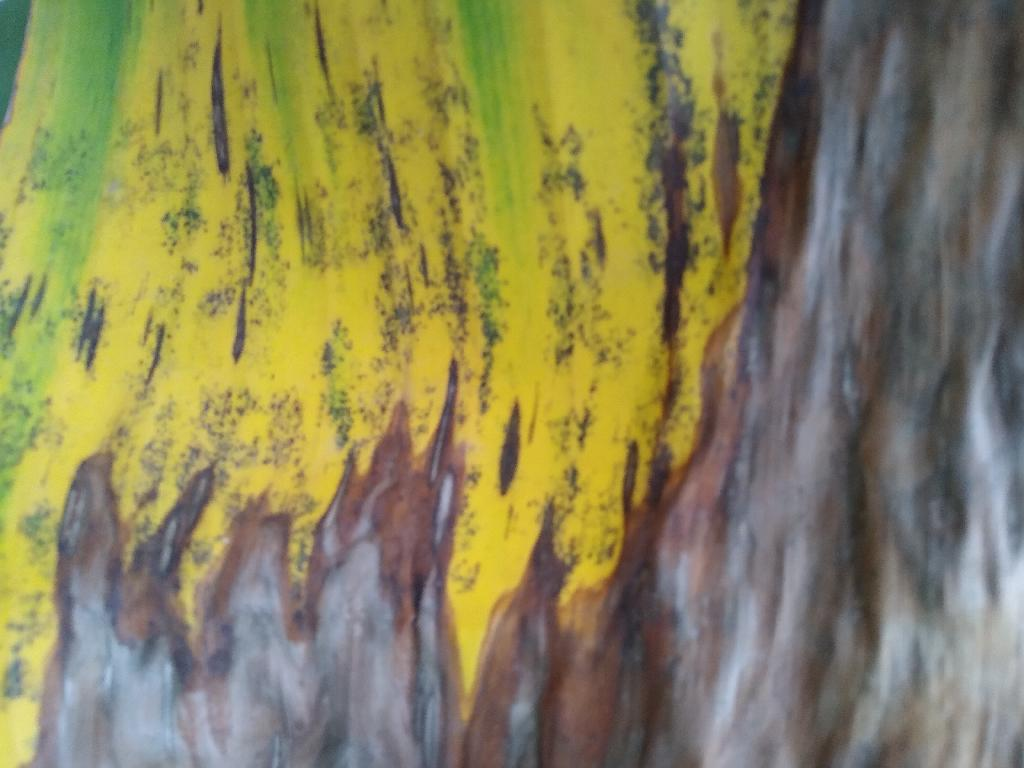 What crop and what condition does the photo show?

banana, black sigatoka
